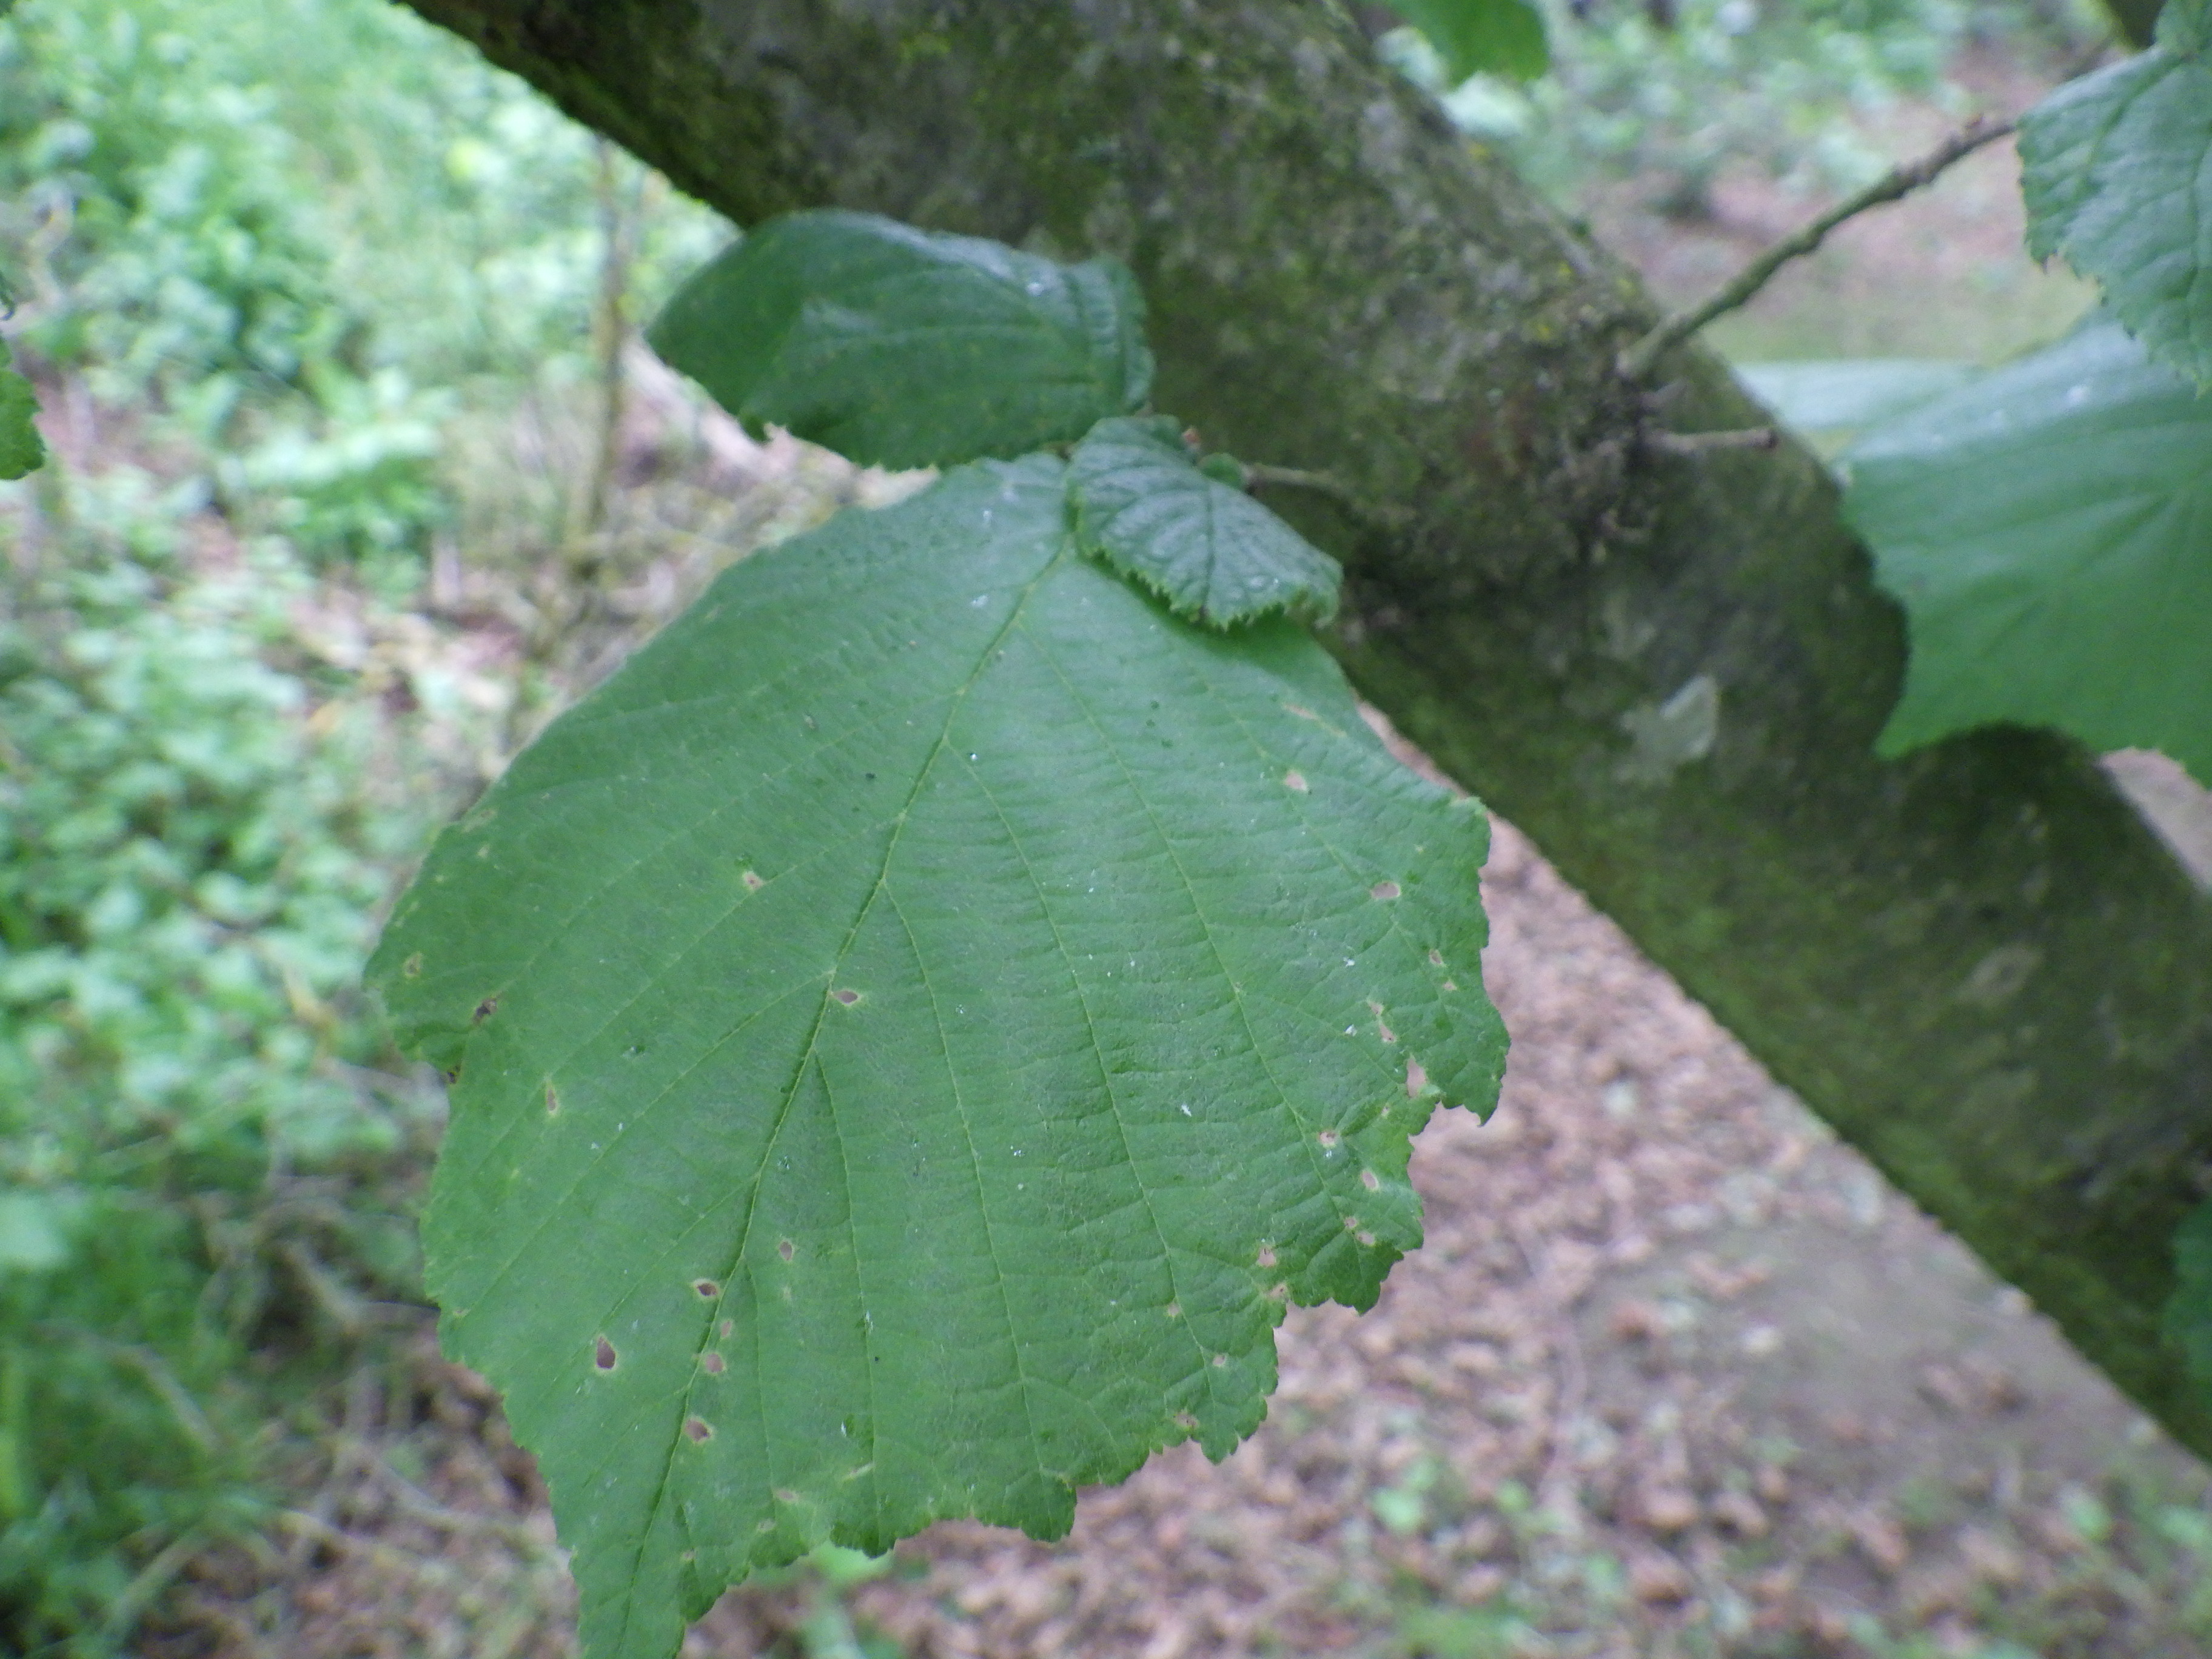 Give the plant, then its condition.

hazel, phytophagous
